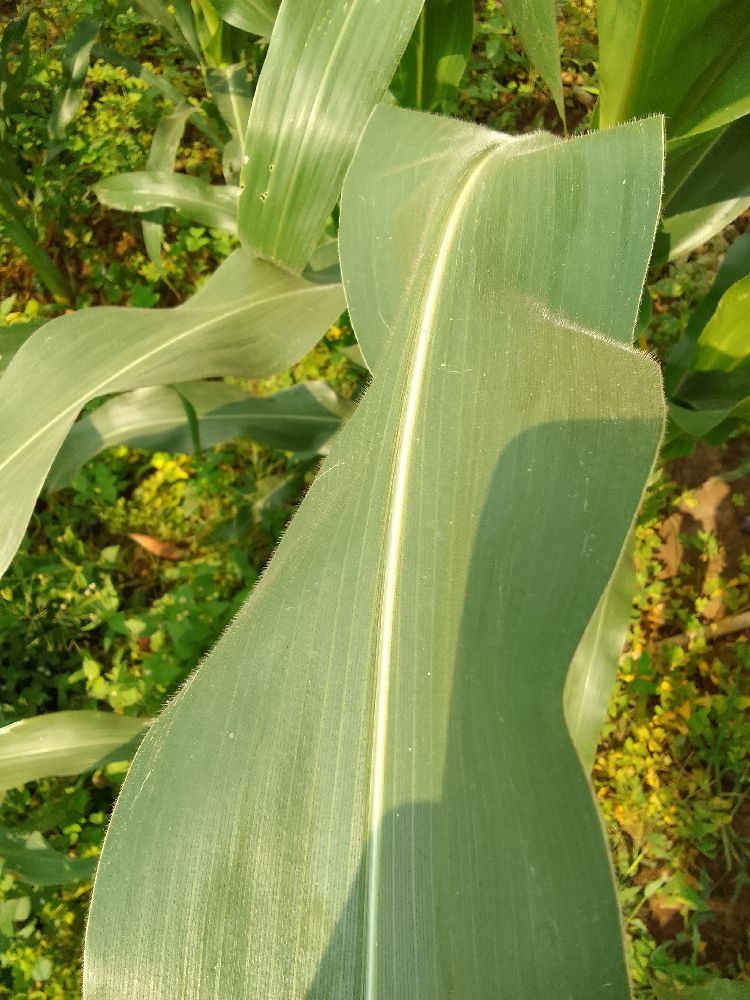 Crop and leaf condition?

maize, healthy
